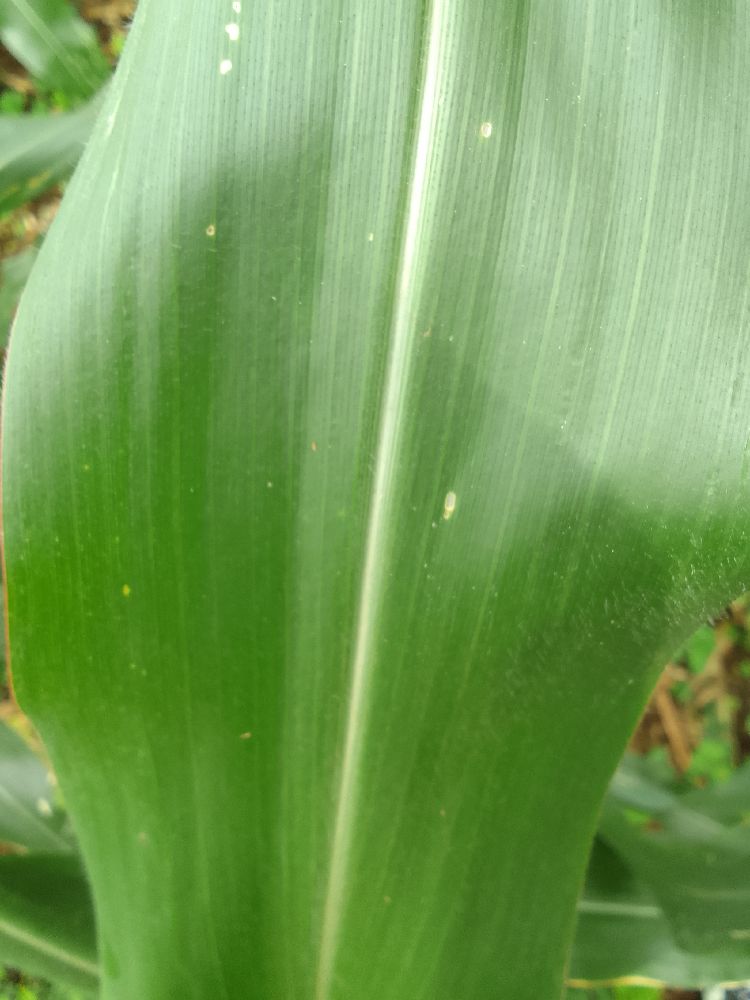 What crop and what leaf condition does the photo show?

maize, healthy
